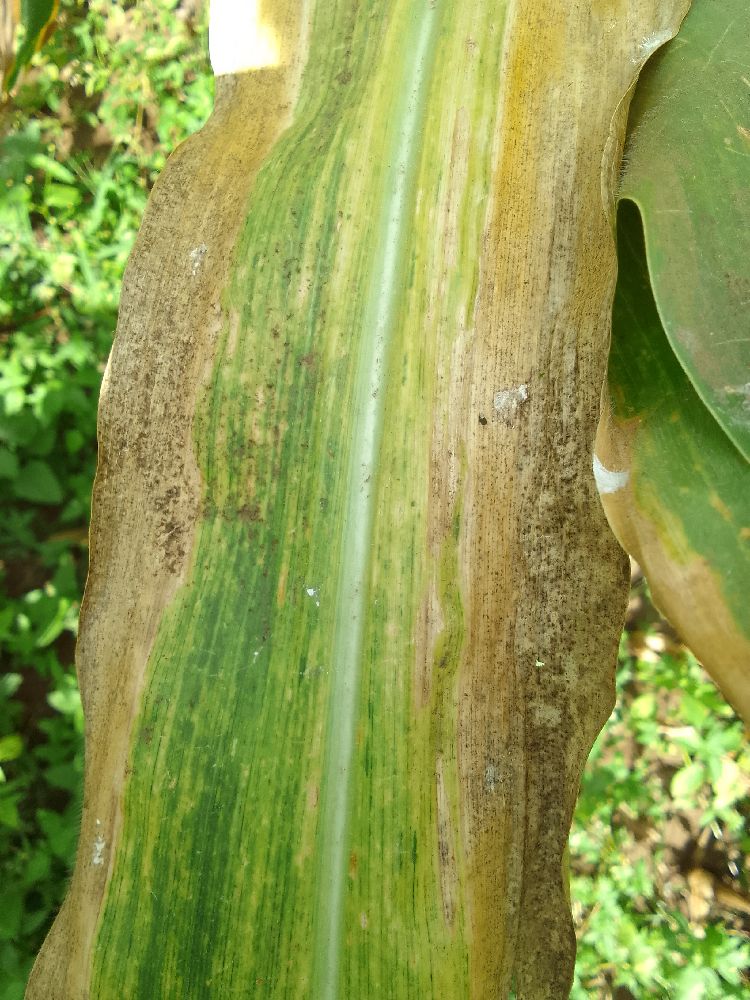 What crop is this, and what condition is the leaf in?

maize, maize lethal necrosis
